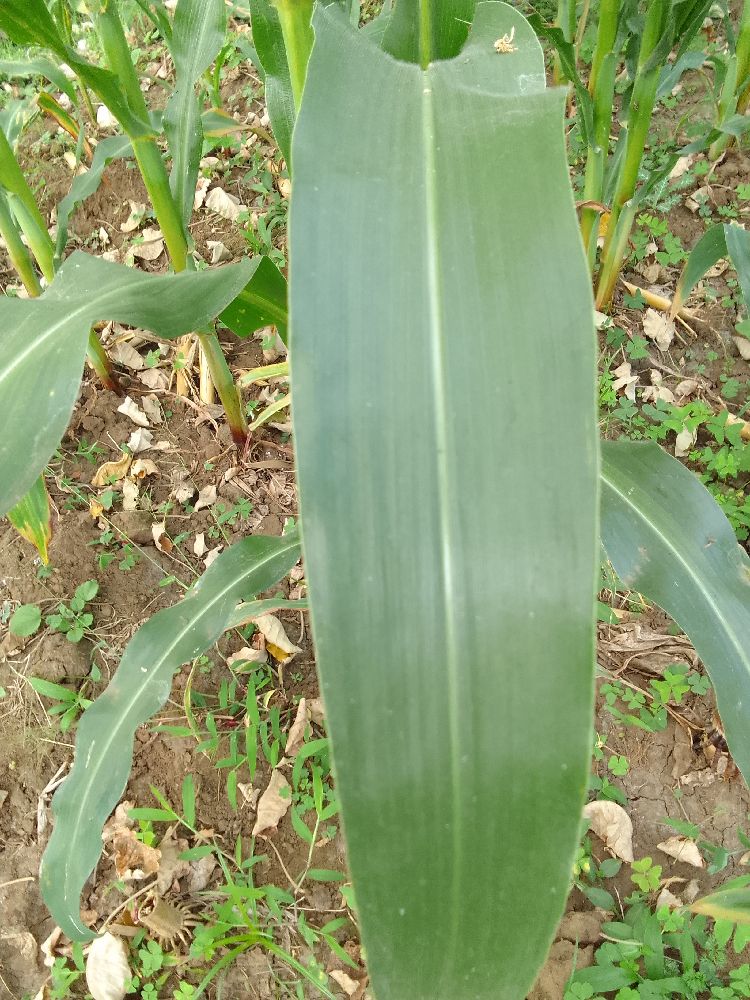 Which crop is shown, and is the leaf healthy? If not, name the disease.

maize, healthy
